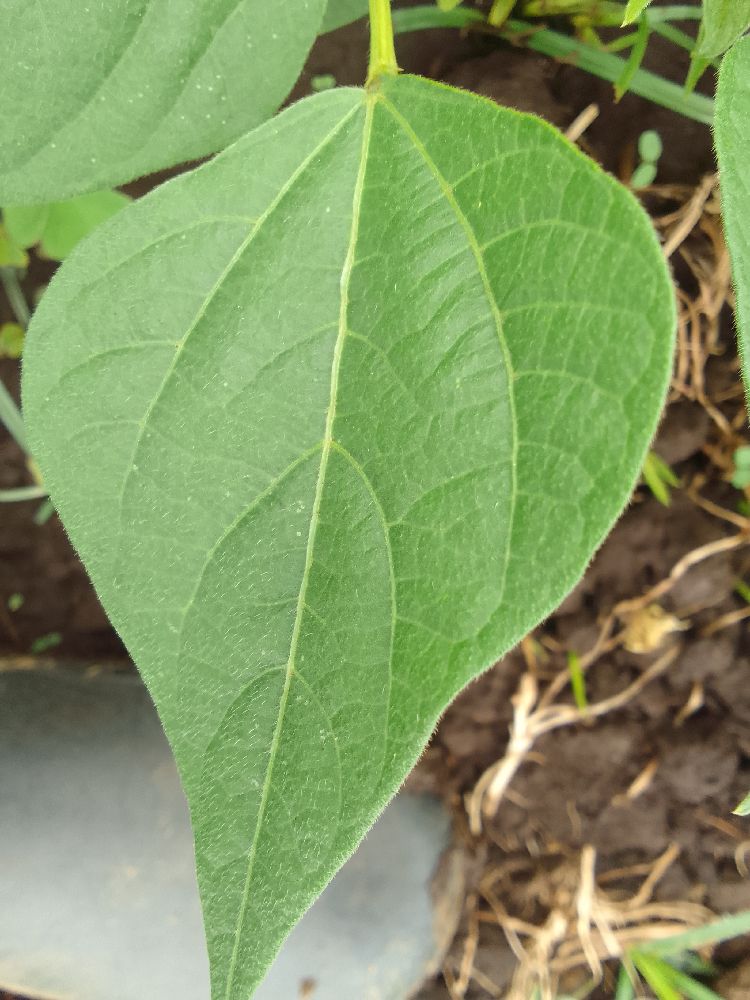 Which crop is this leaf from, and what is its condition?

common bean, healthy
